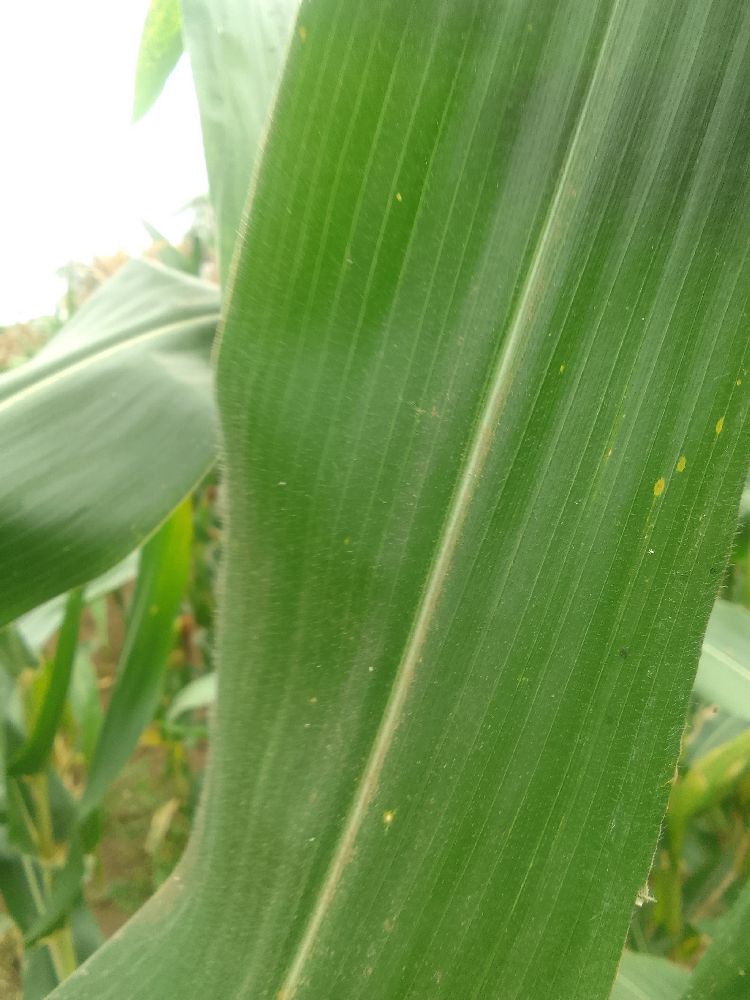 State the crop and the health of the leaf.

maize, healthy
